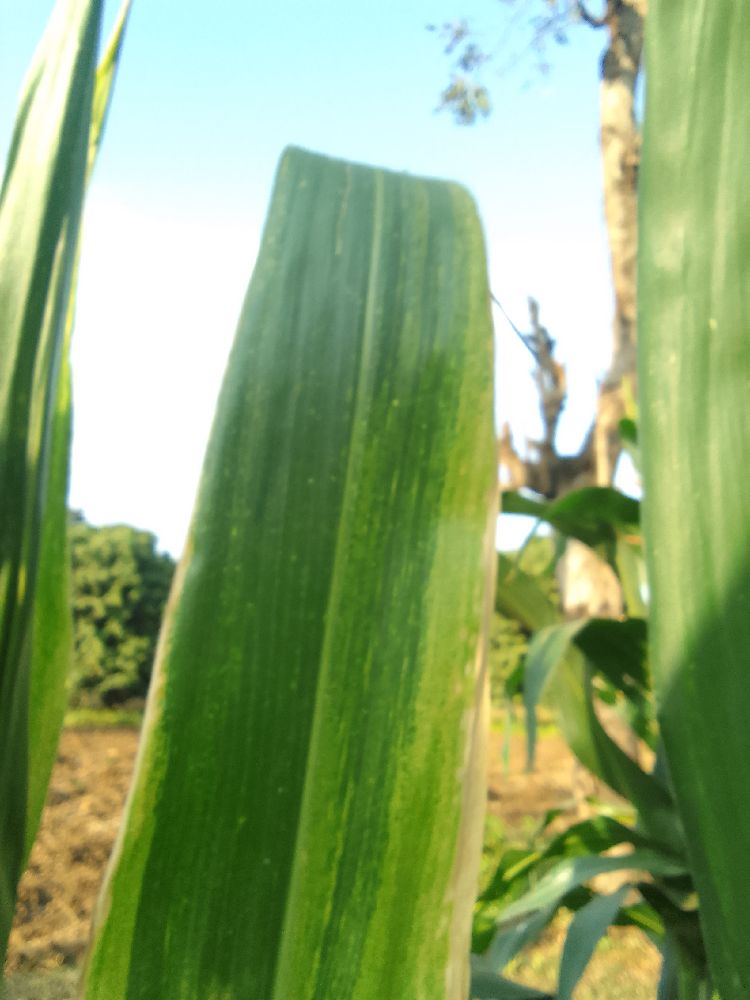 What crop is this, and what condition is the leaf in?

maize, maize lethal necrosis
